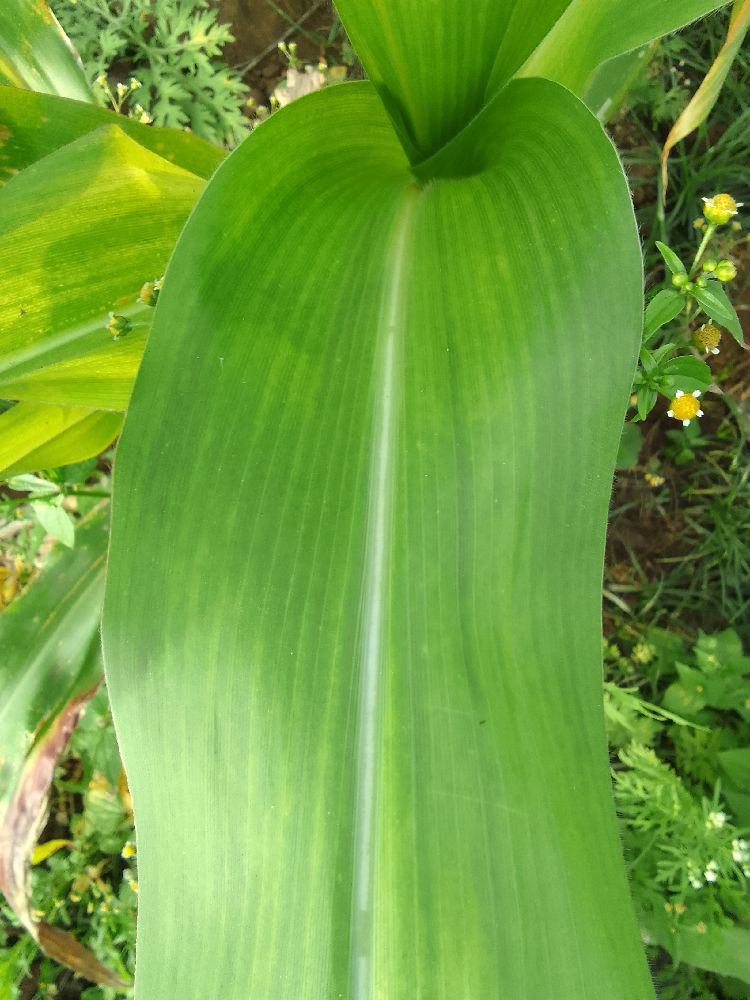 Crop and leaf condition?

maize, maize lethal necrosis
